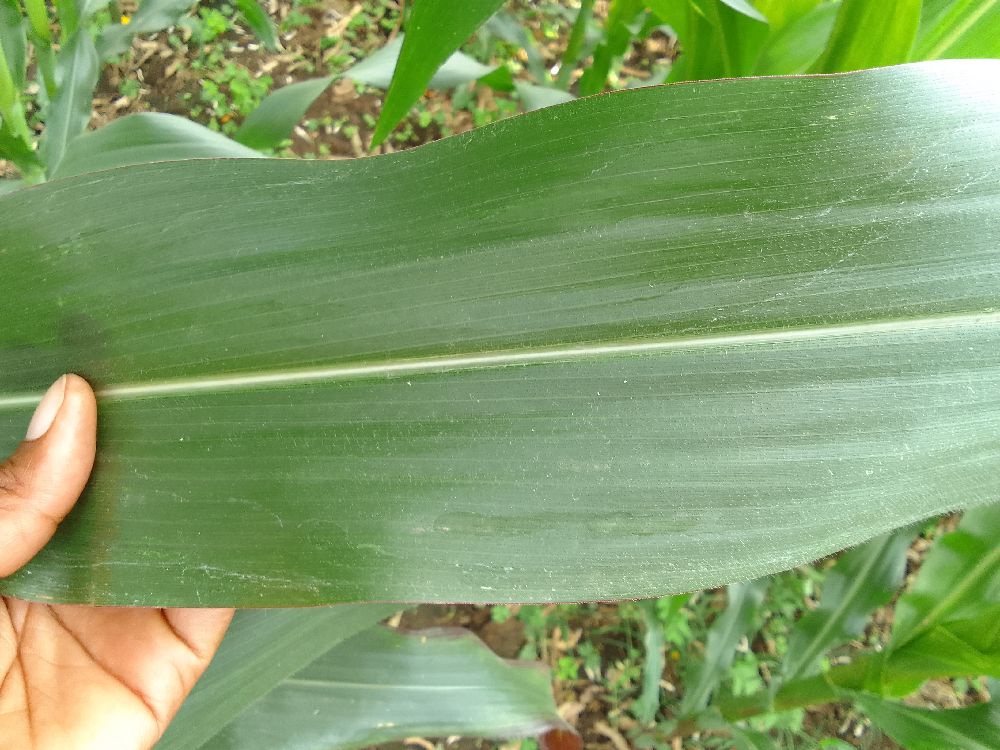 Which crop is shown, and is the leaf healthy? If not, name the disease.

maize, healthy
